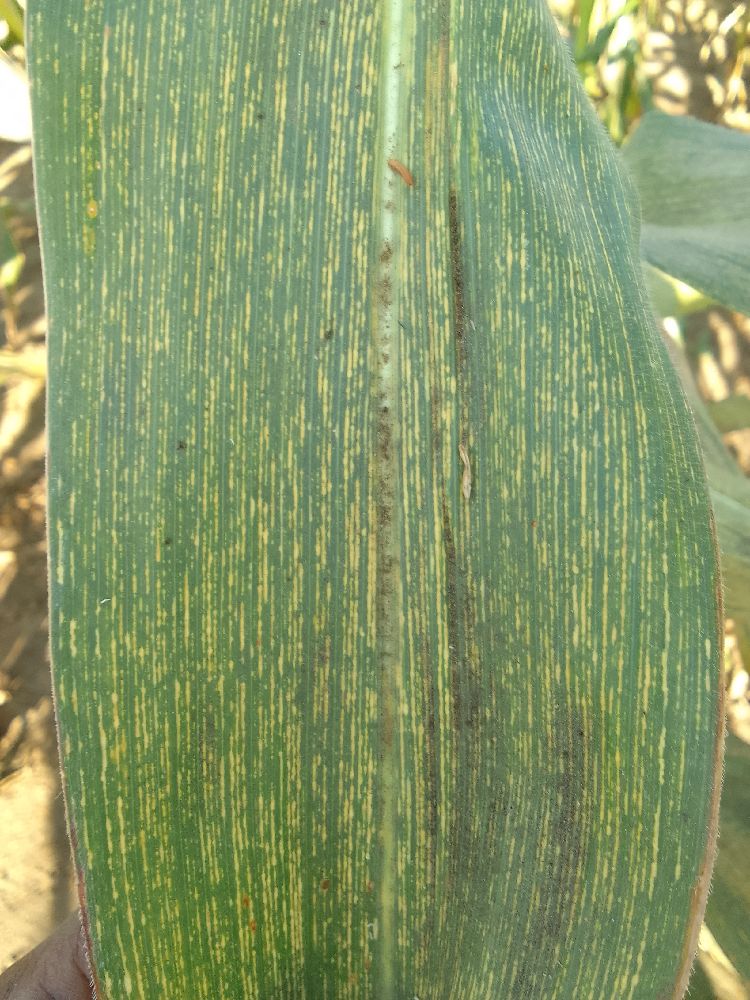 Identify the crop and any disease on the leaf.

maize, maize streak virus
